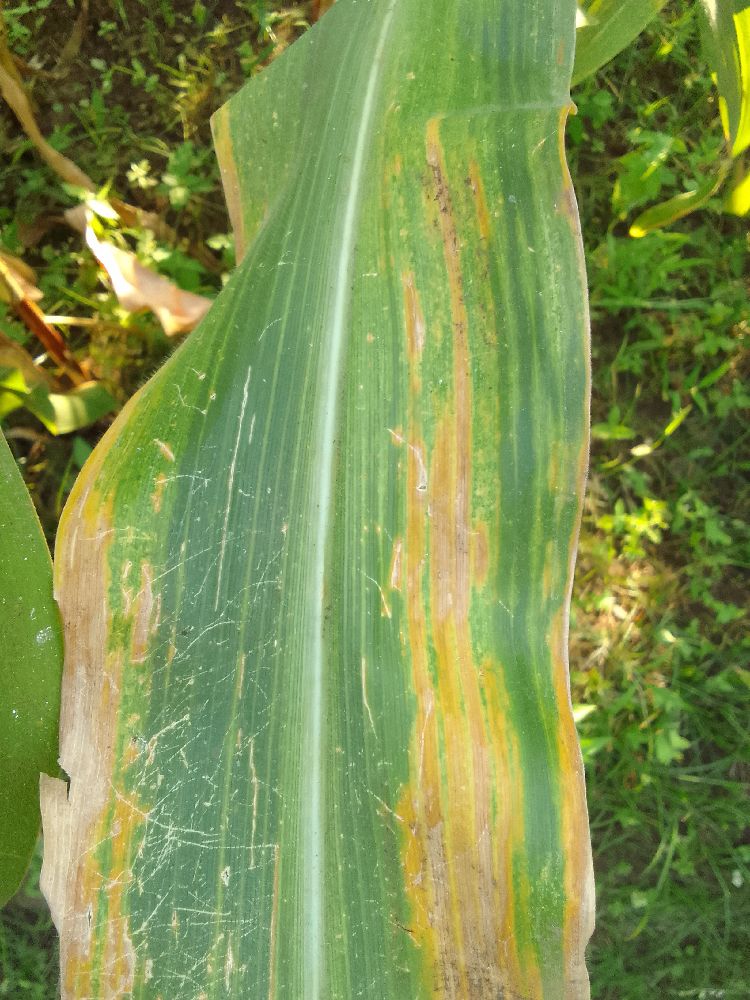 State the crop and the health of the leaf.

maize, maize lethal necrosis
